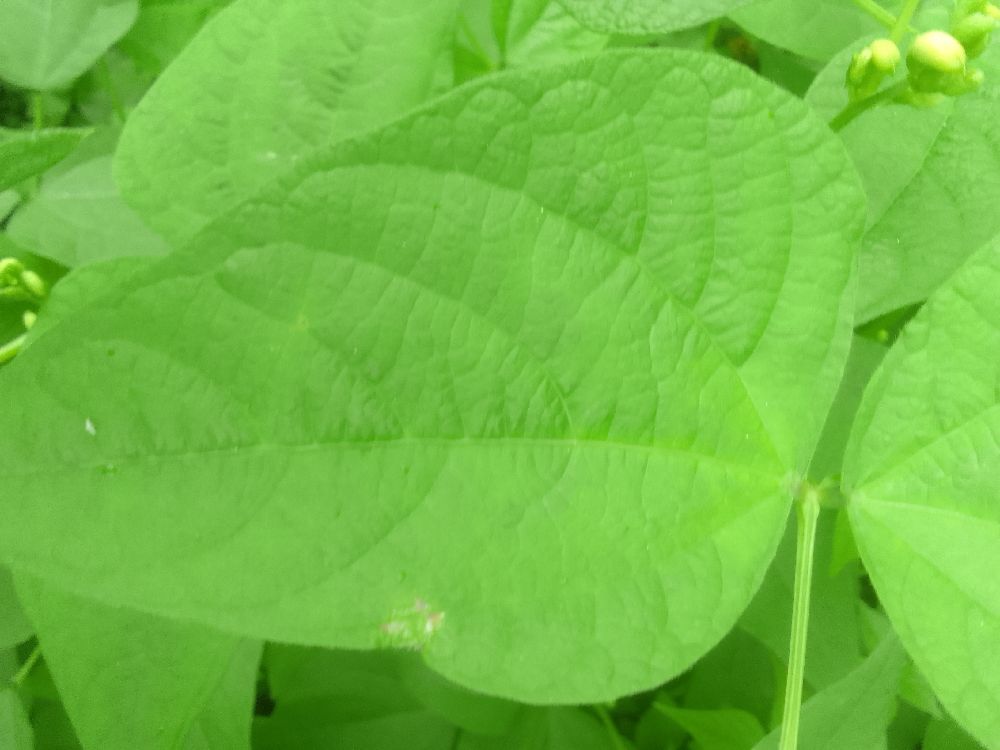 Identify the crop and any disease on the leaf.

common bean, healthy
